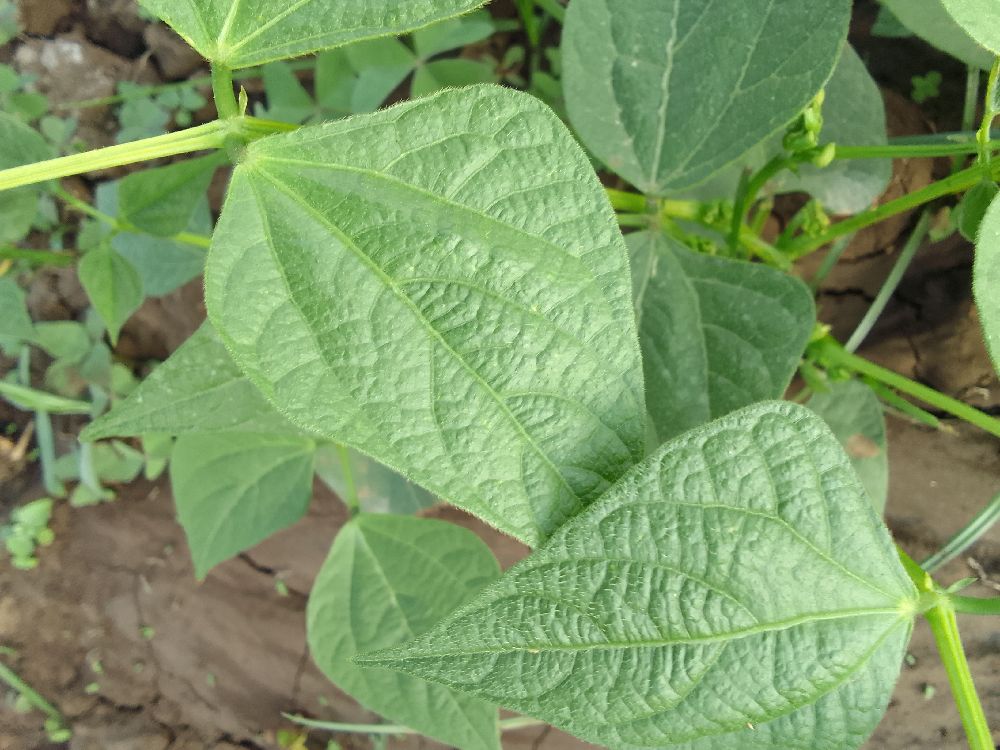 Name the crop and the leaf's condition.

common bean, healthy
